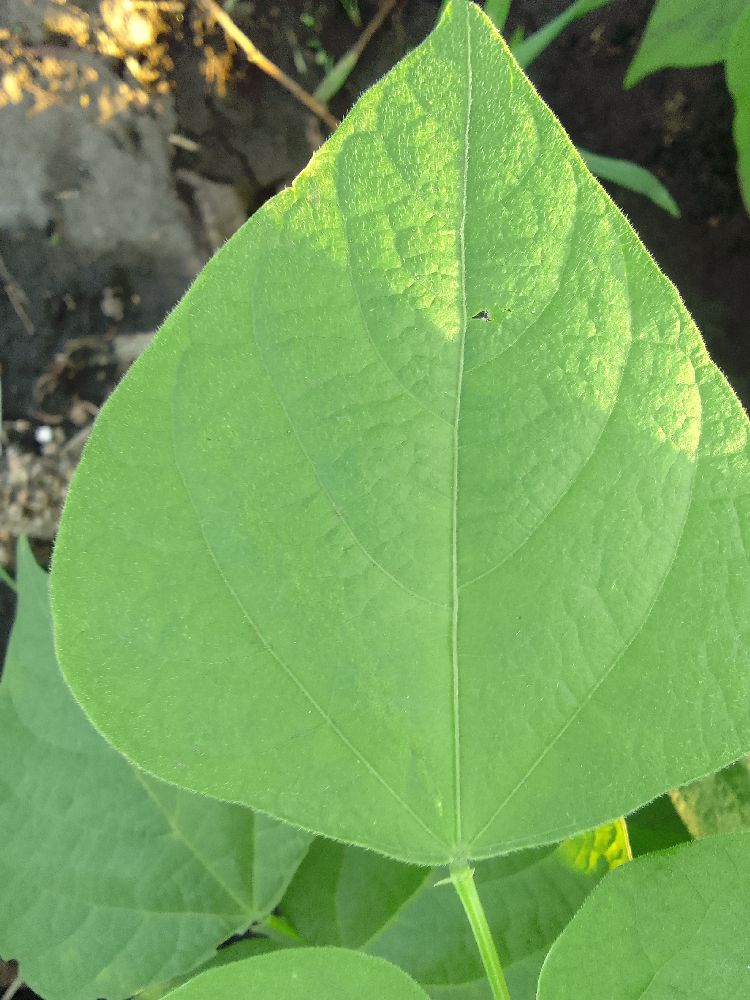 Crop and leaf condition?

common bean, healthy
